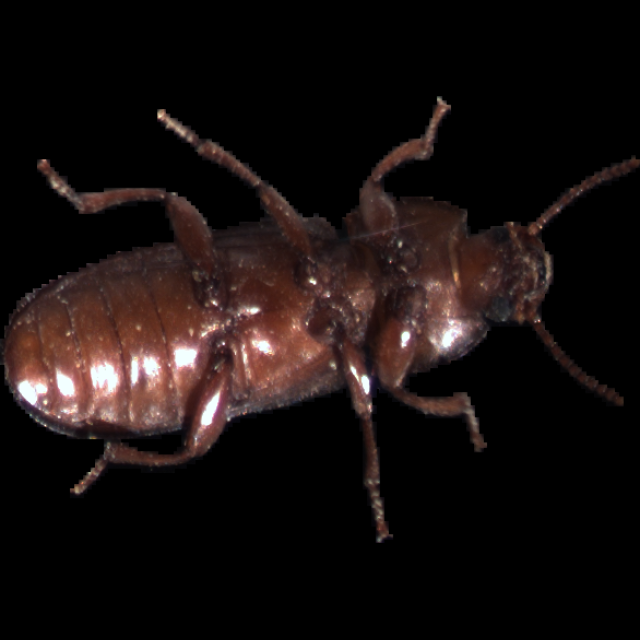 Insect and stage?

mealworm beetle
